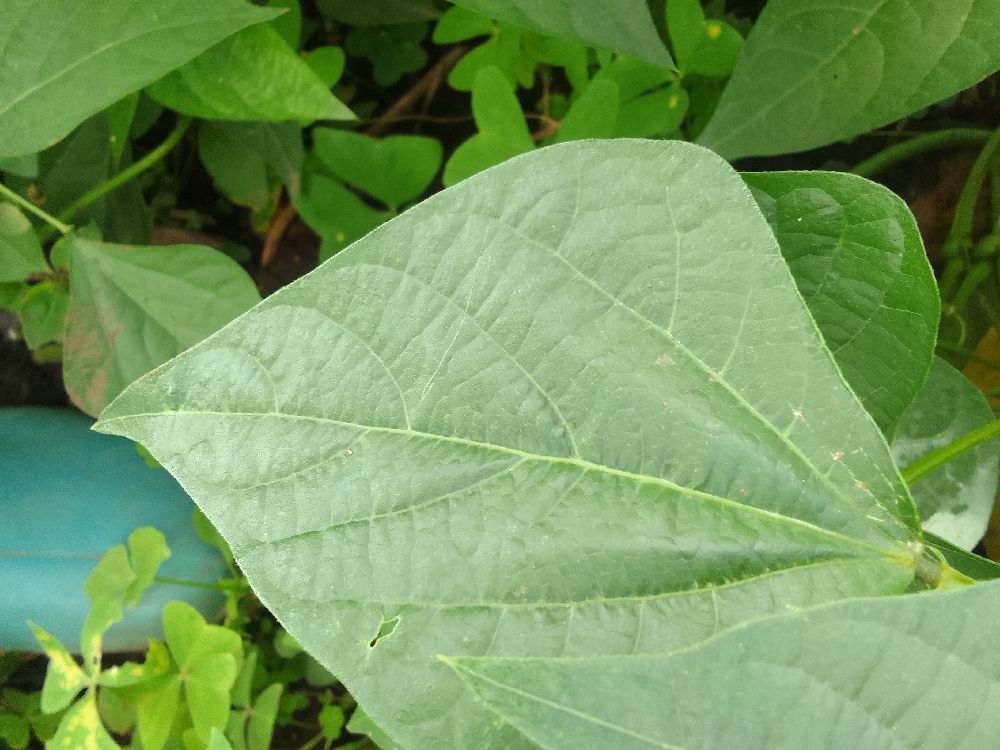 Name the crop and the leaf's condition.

common bean, healthy
